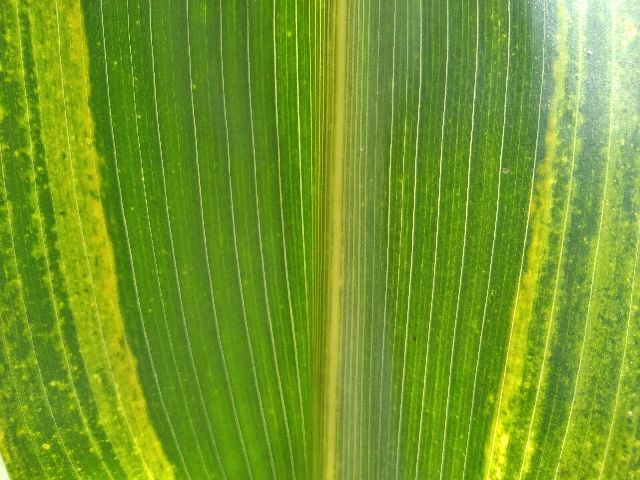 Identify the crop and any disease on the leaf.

maize, maize lethal necrosis
